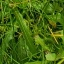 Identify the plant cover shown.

structured weed
